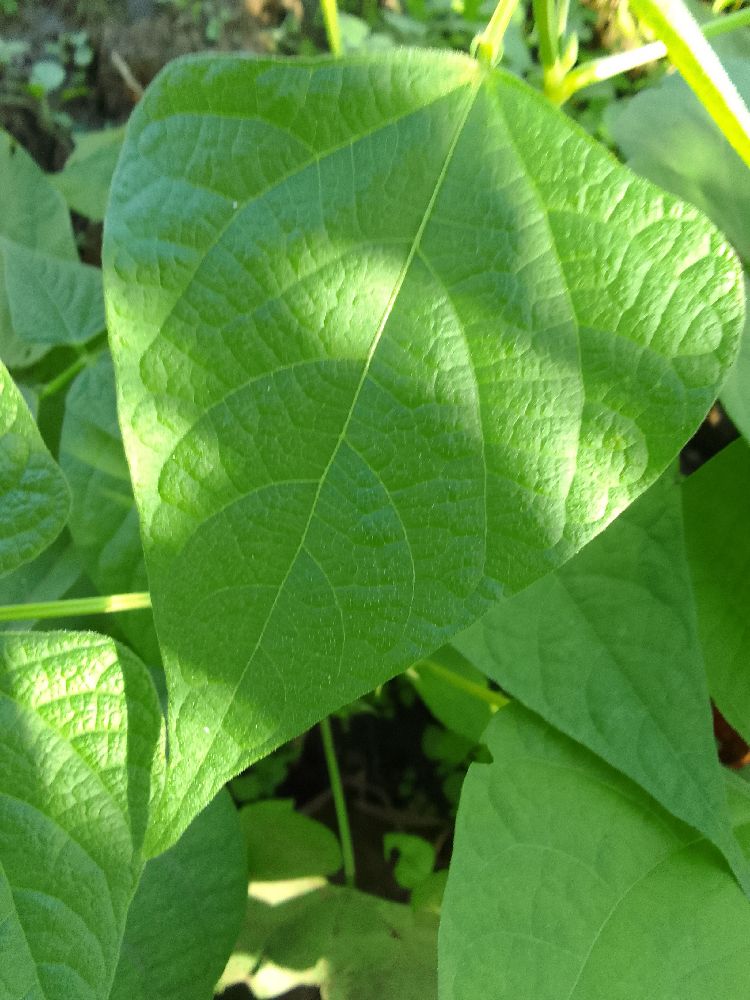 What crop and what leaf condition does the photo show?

common bean, healthy
